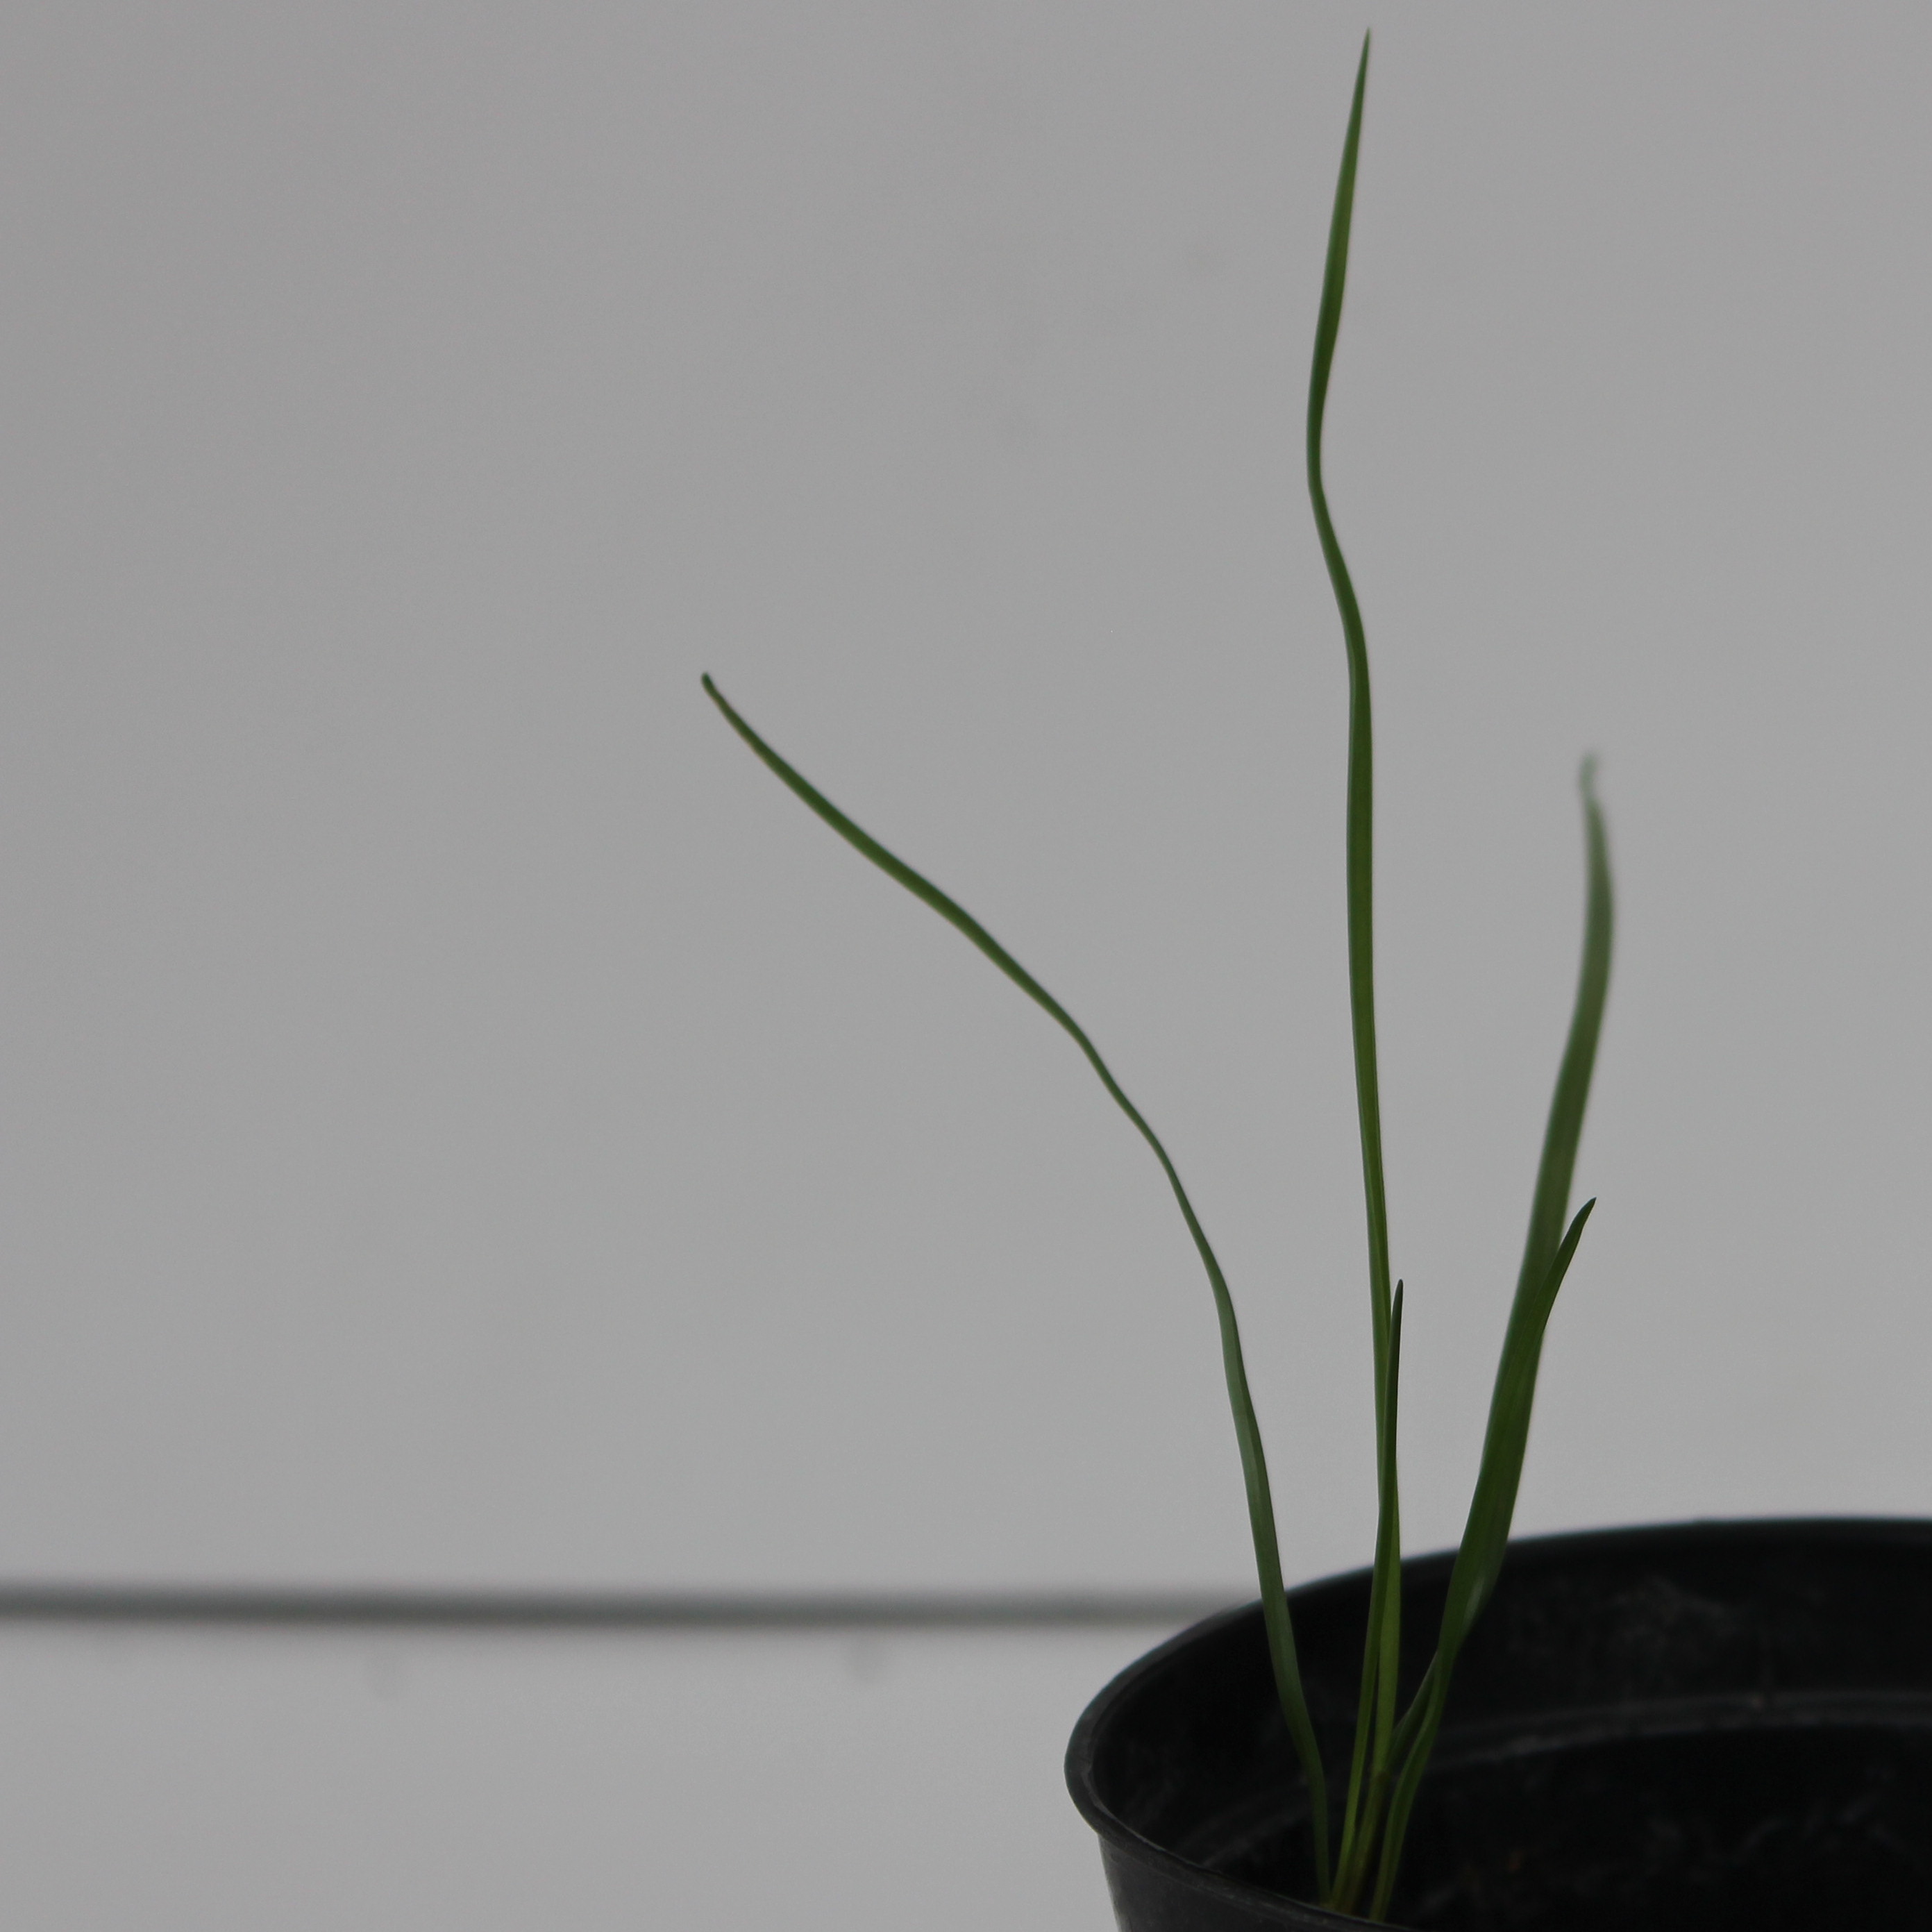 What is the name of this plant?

Lolium multiflorum
